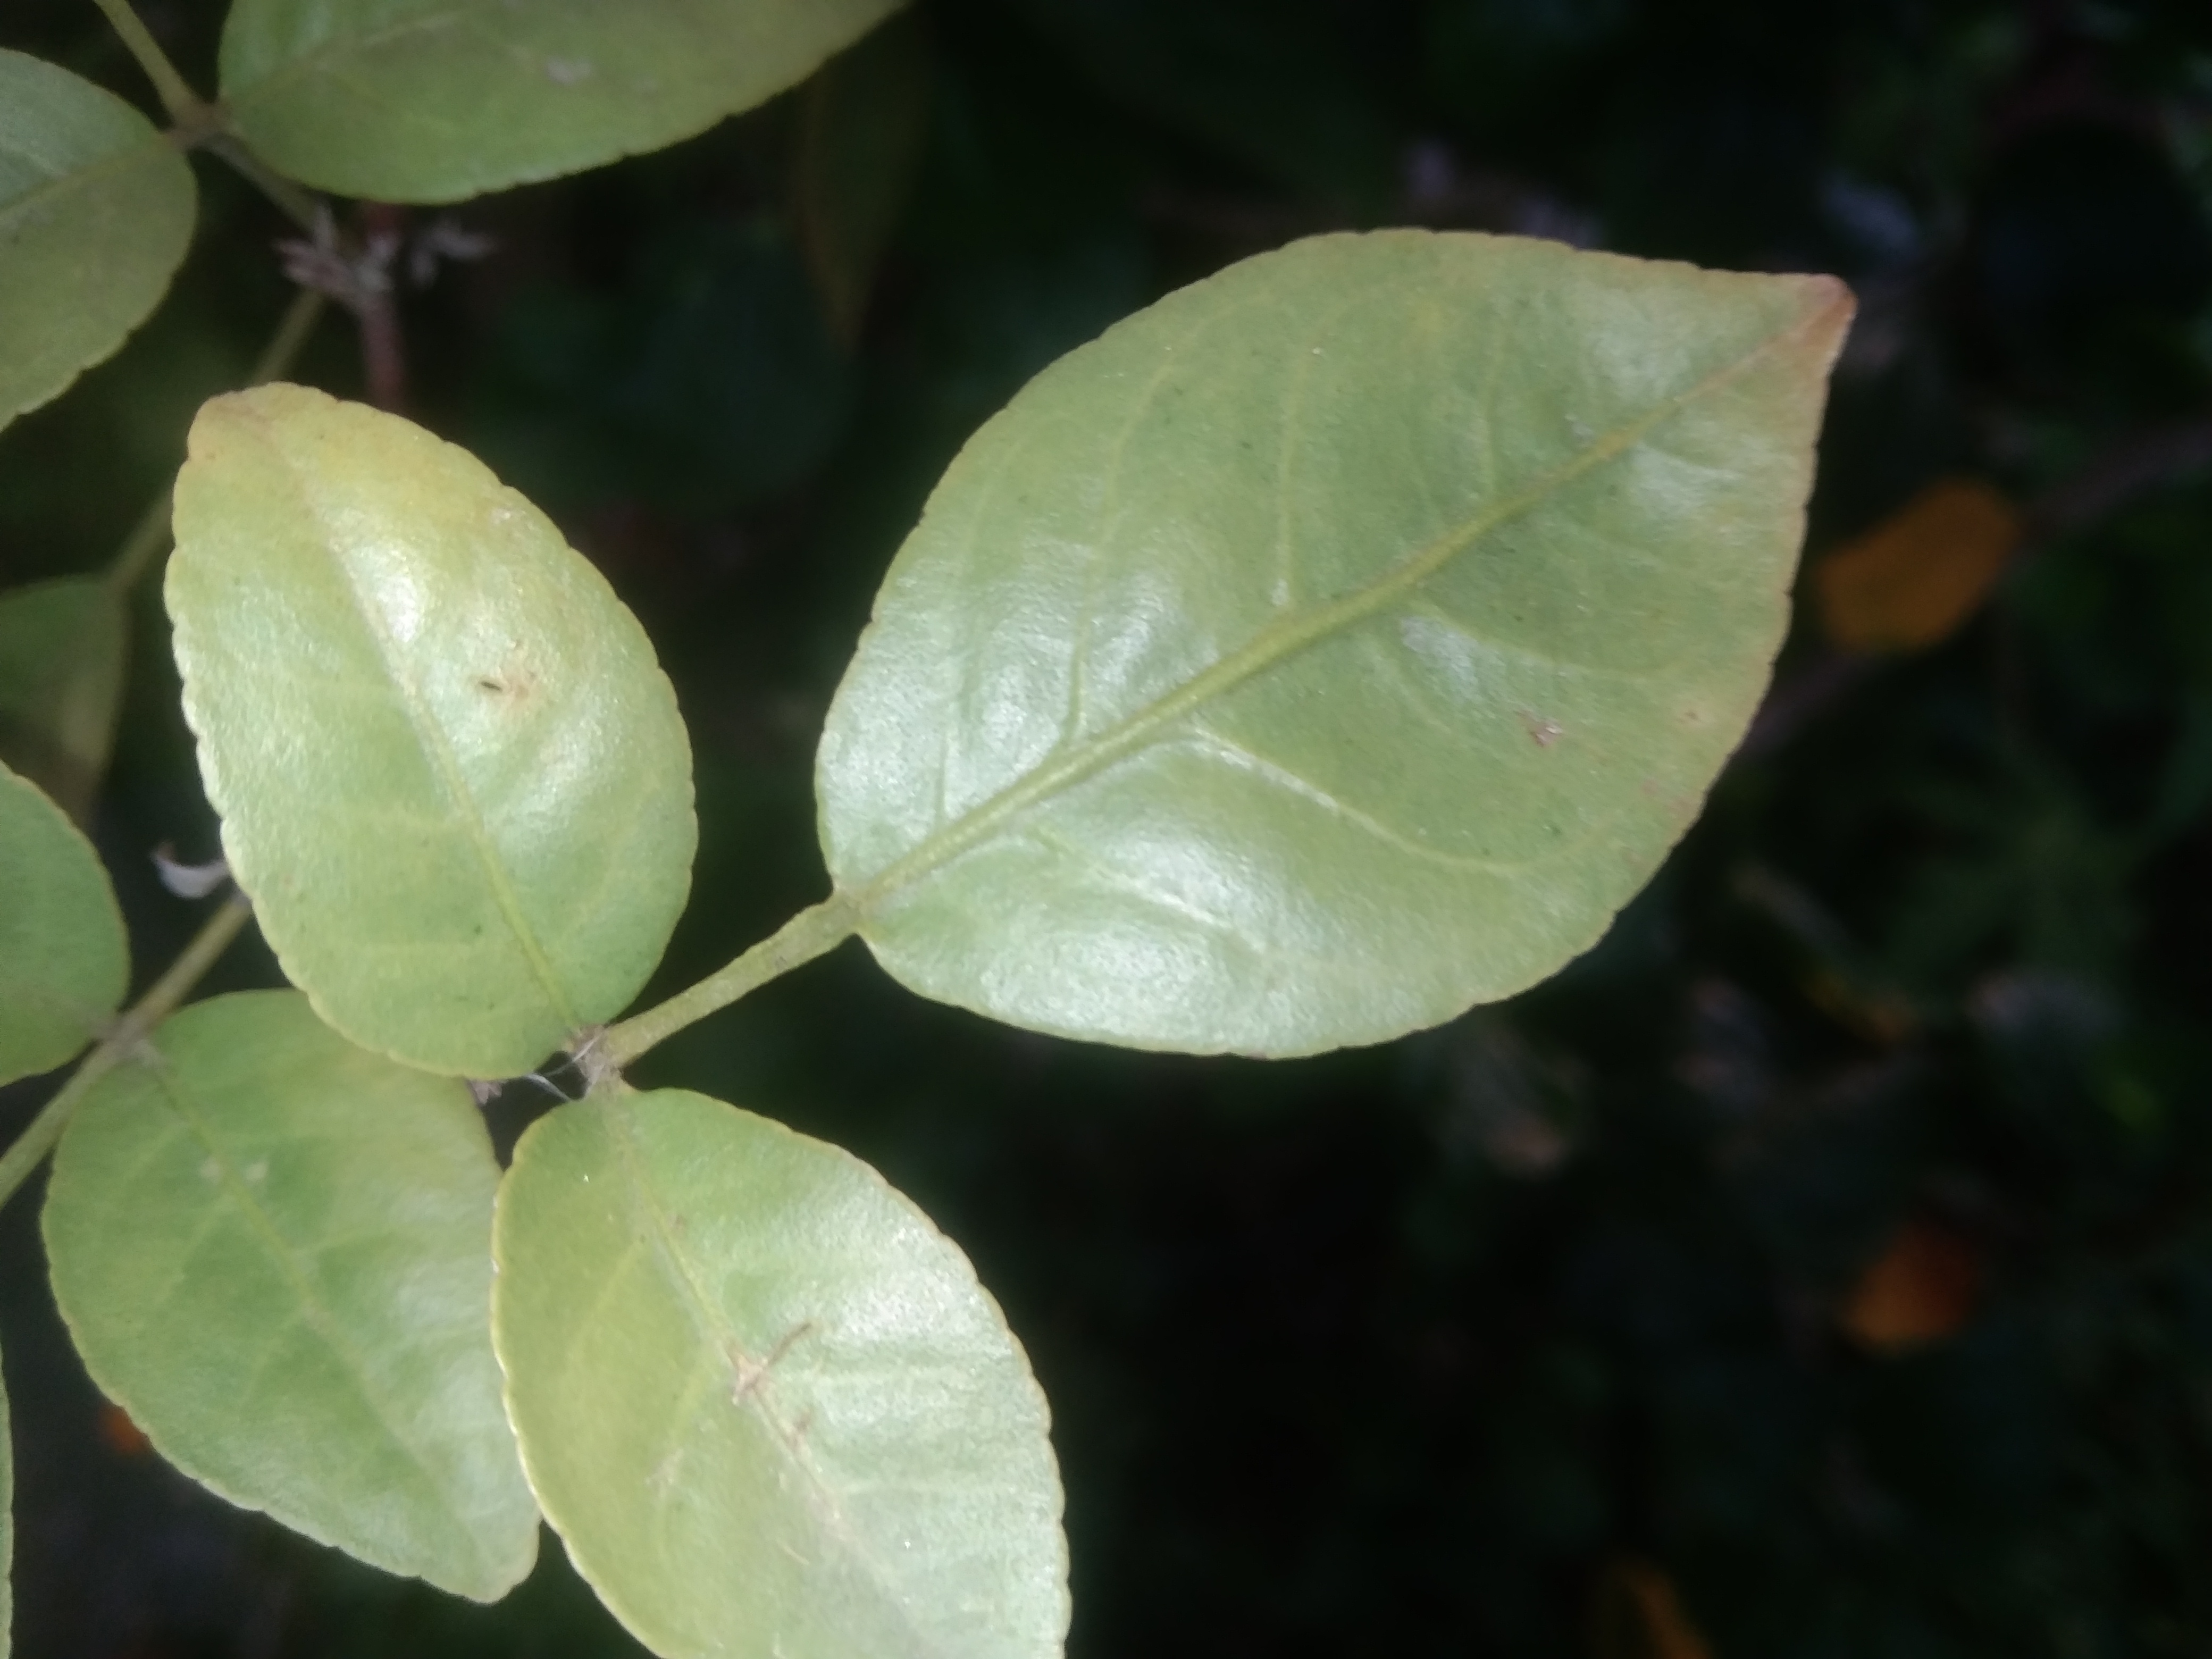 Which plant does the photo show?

wood apple
